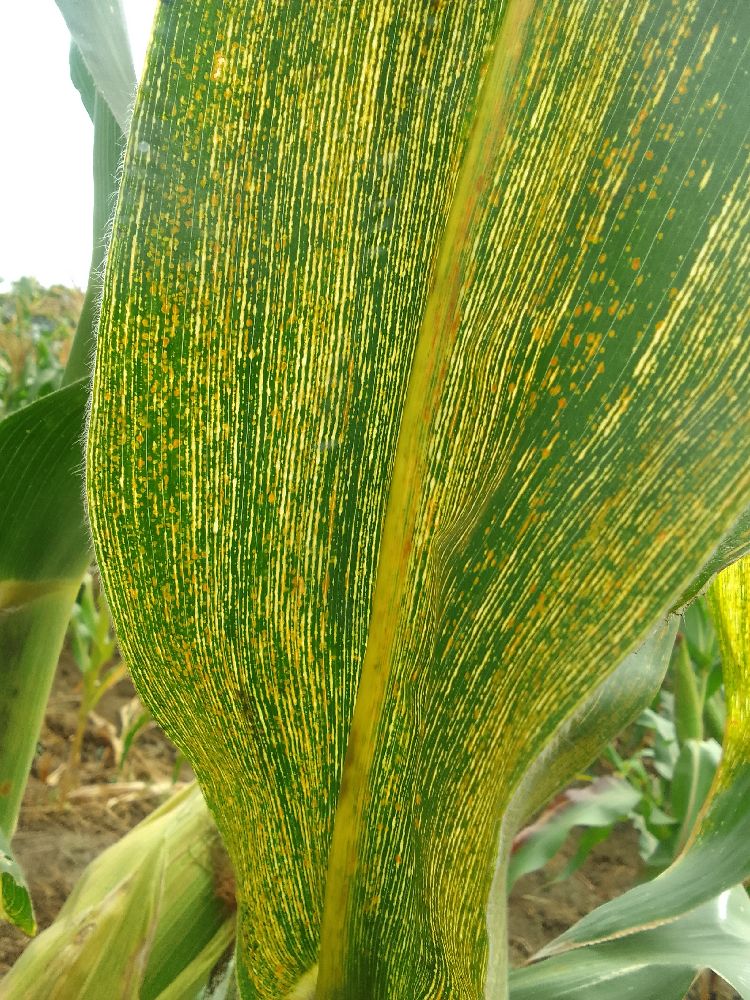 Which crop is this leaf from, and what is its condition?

maize, maize streak virus
